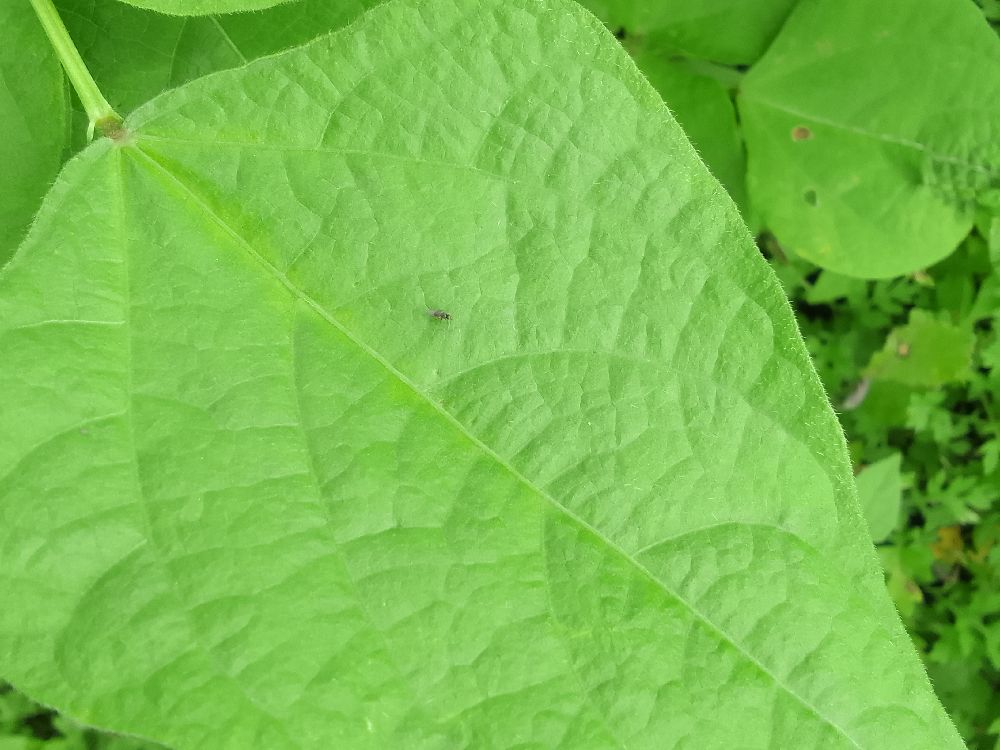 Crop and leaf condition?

common bean, healthy
